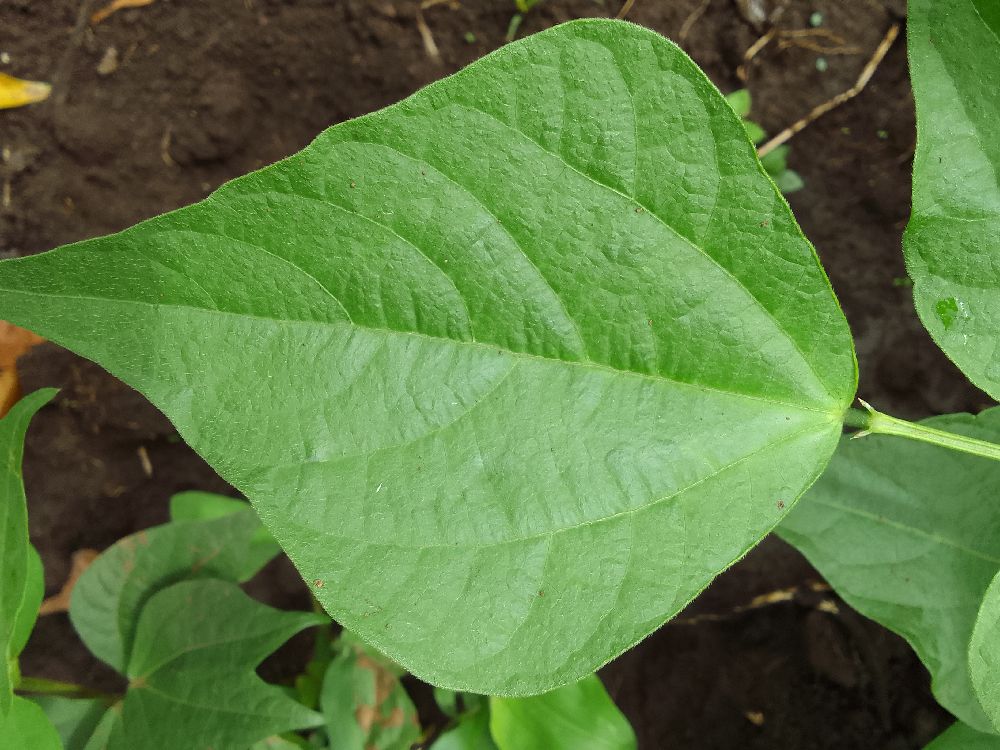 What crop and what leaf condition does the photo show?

common bean, healthy
